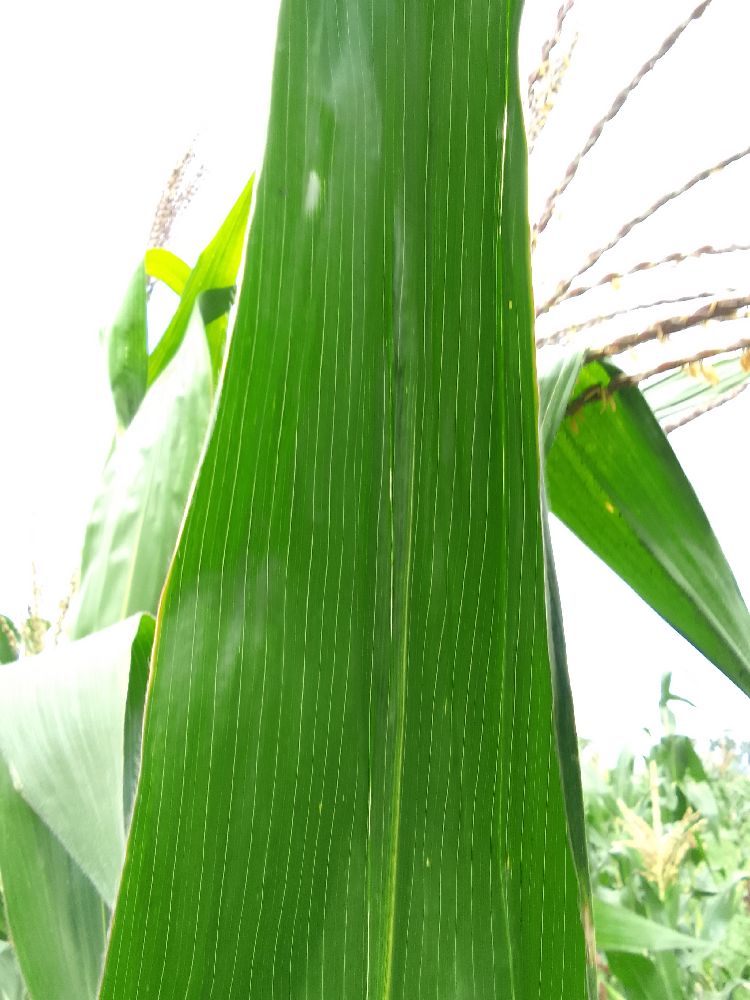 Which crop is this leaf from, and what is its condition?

maize, healthy
